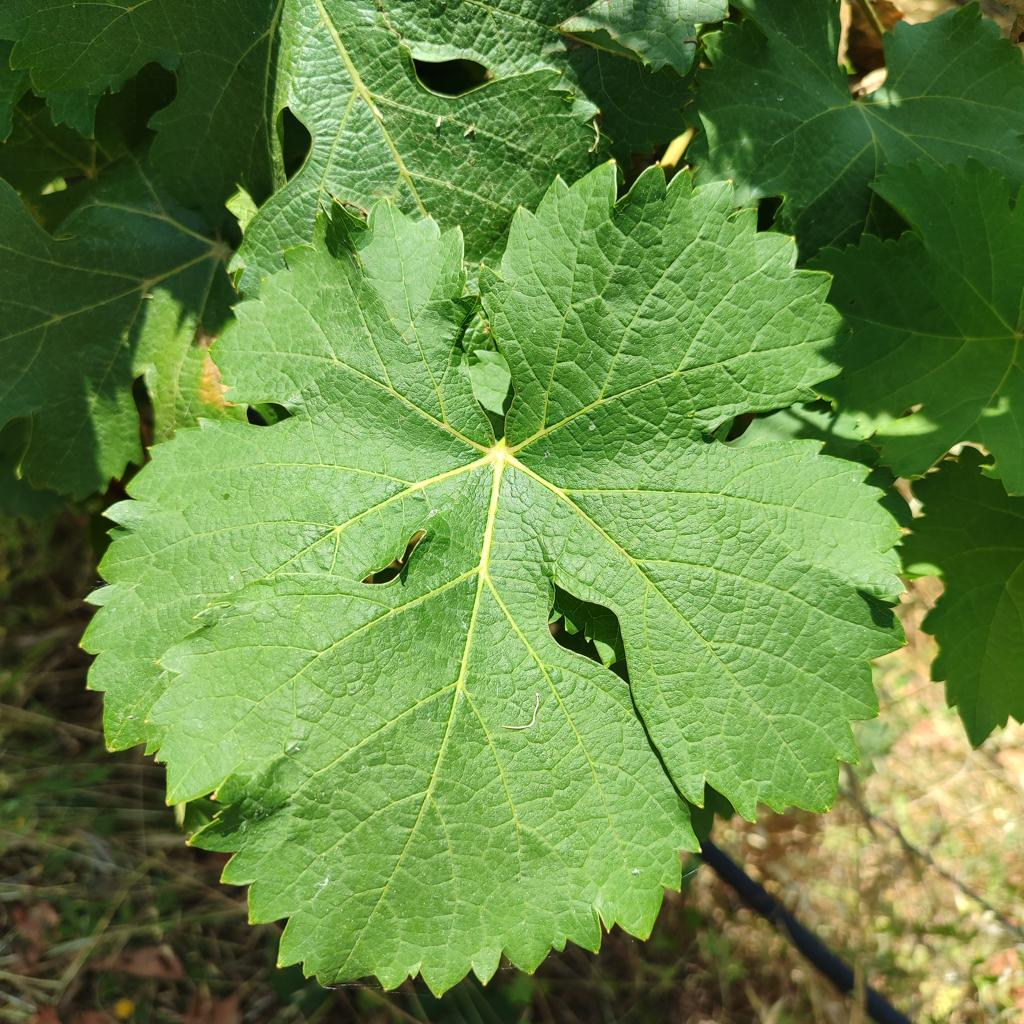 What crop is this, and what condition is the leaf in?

grapevine, healthy
